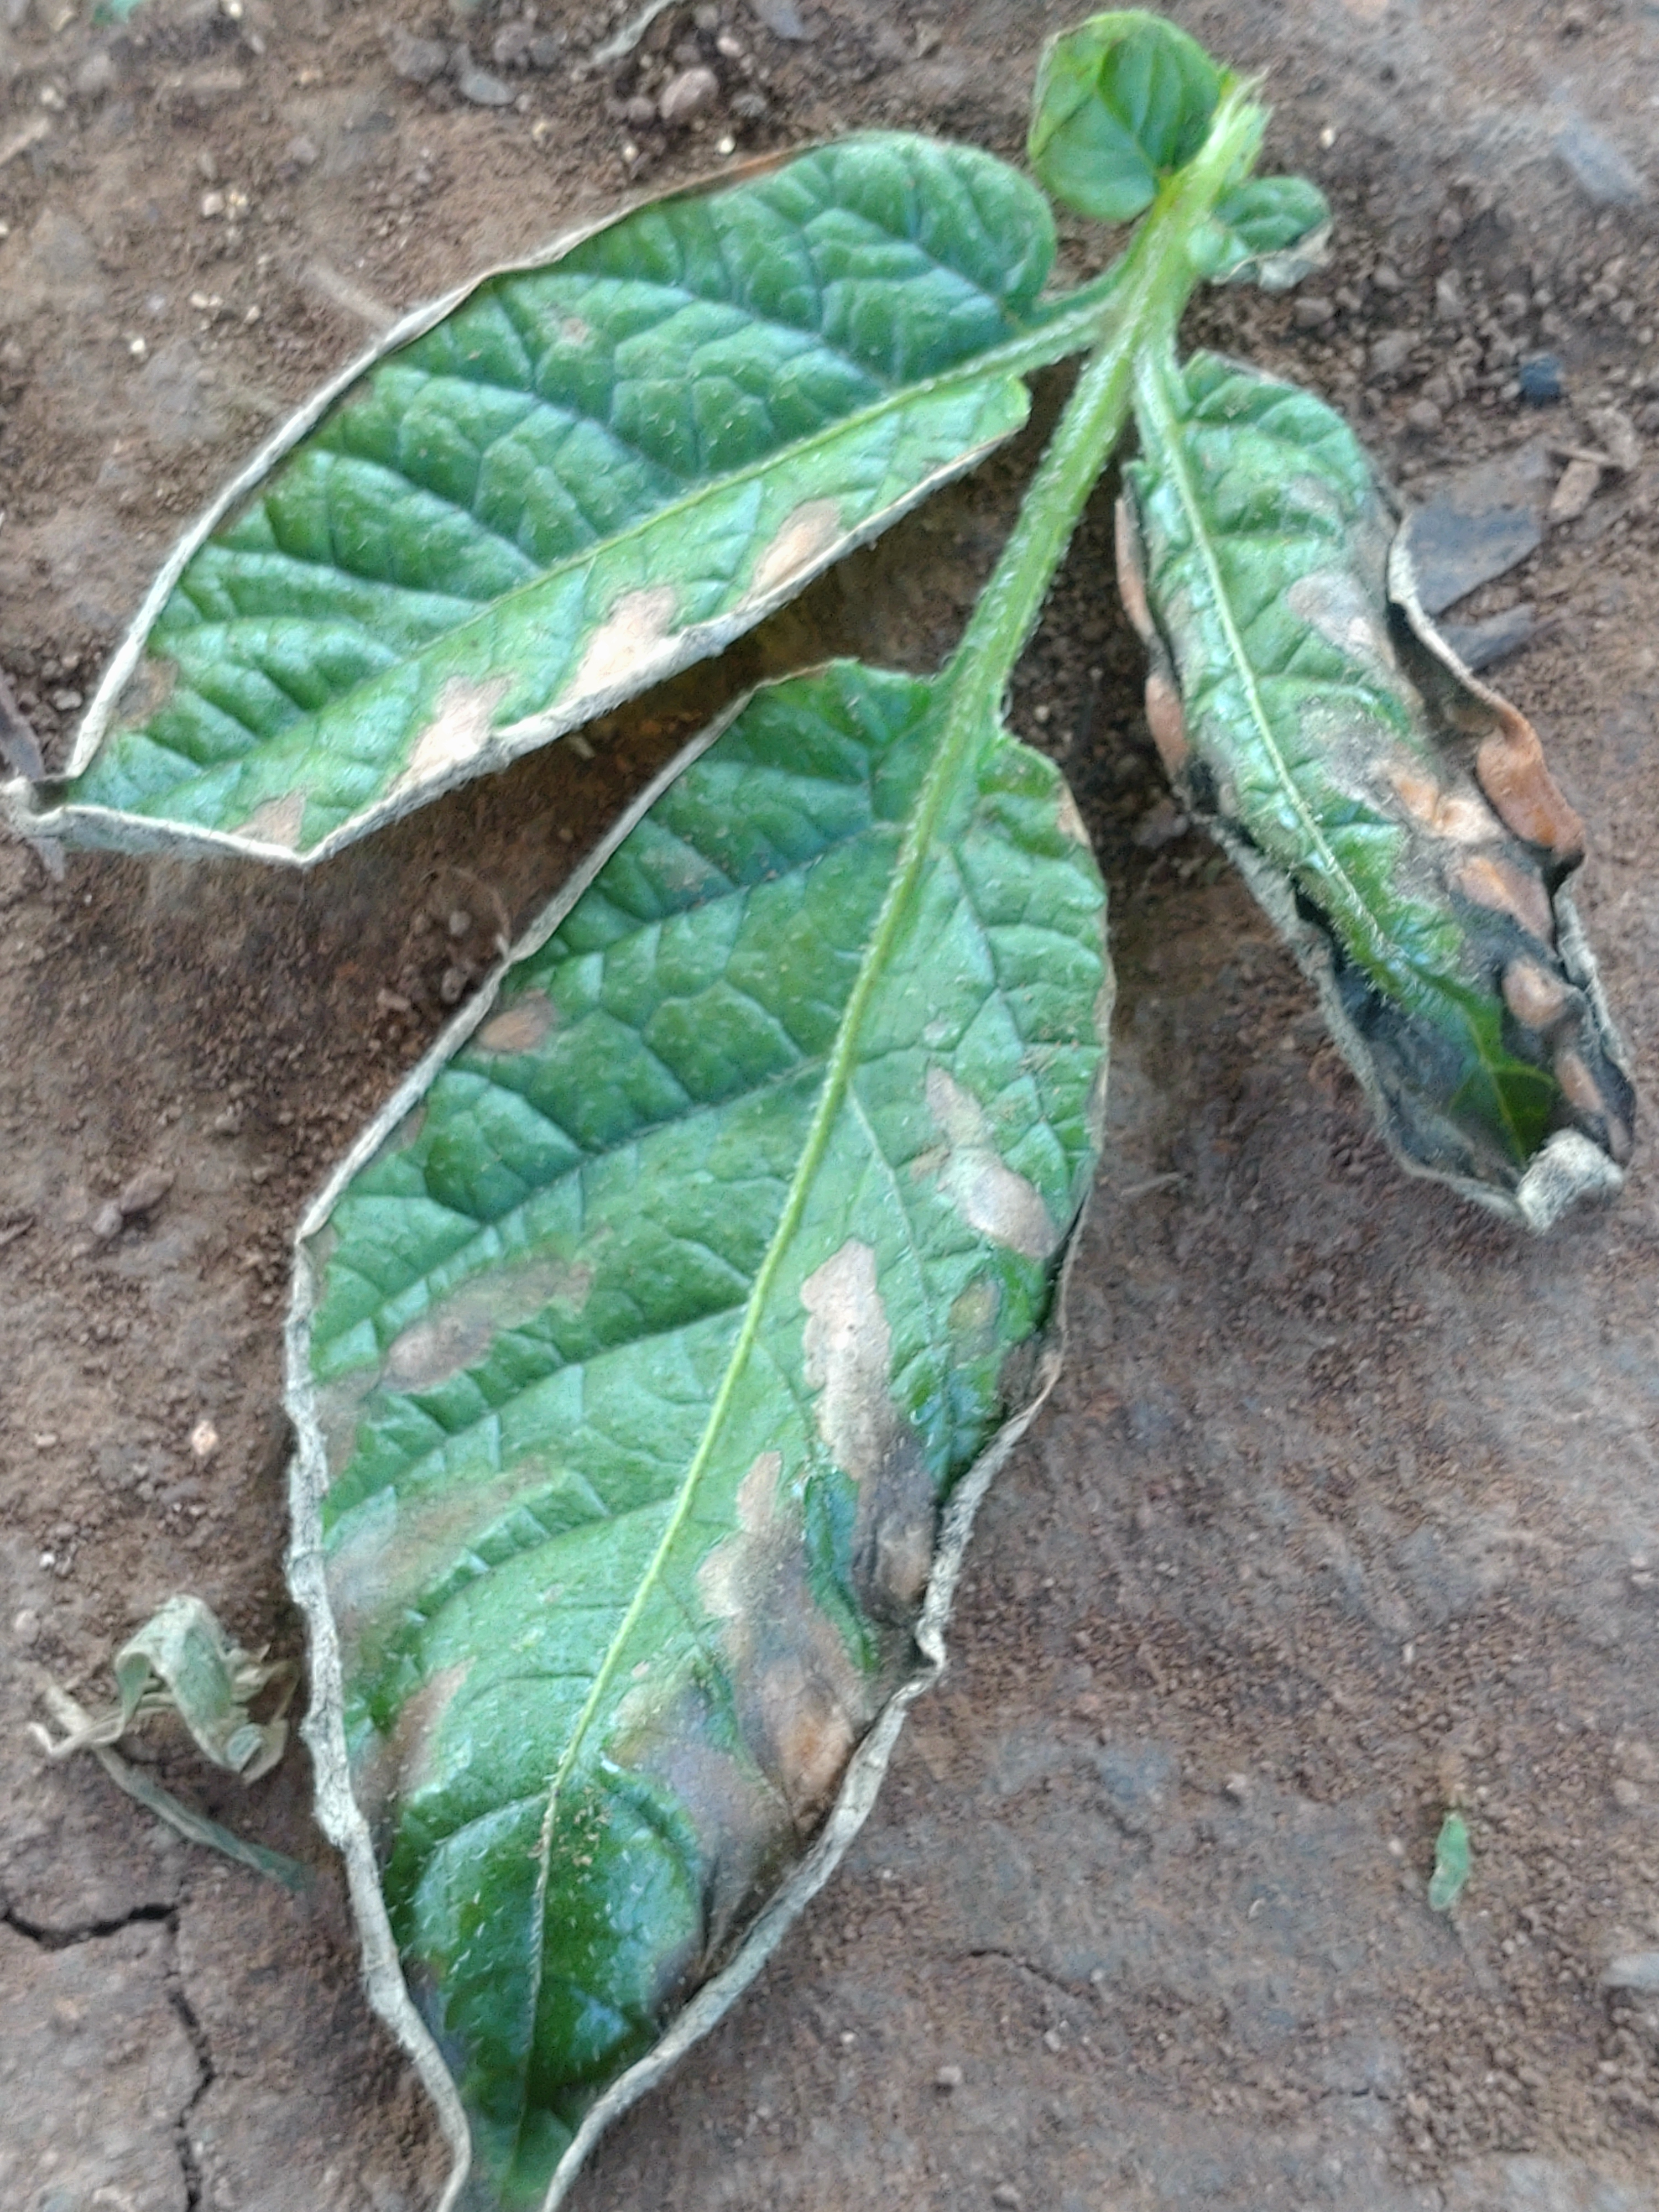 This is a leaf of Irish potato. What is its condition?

early blight
